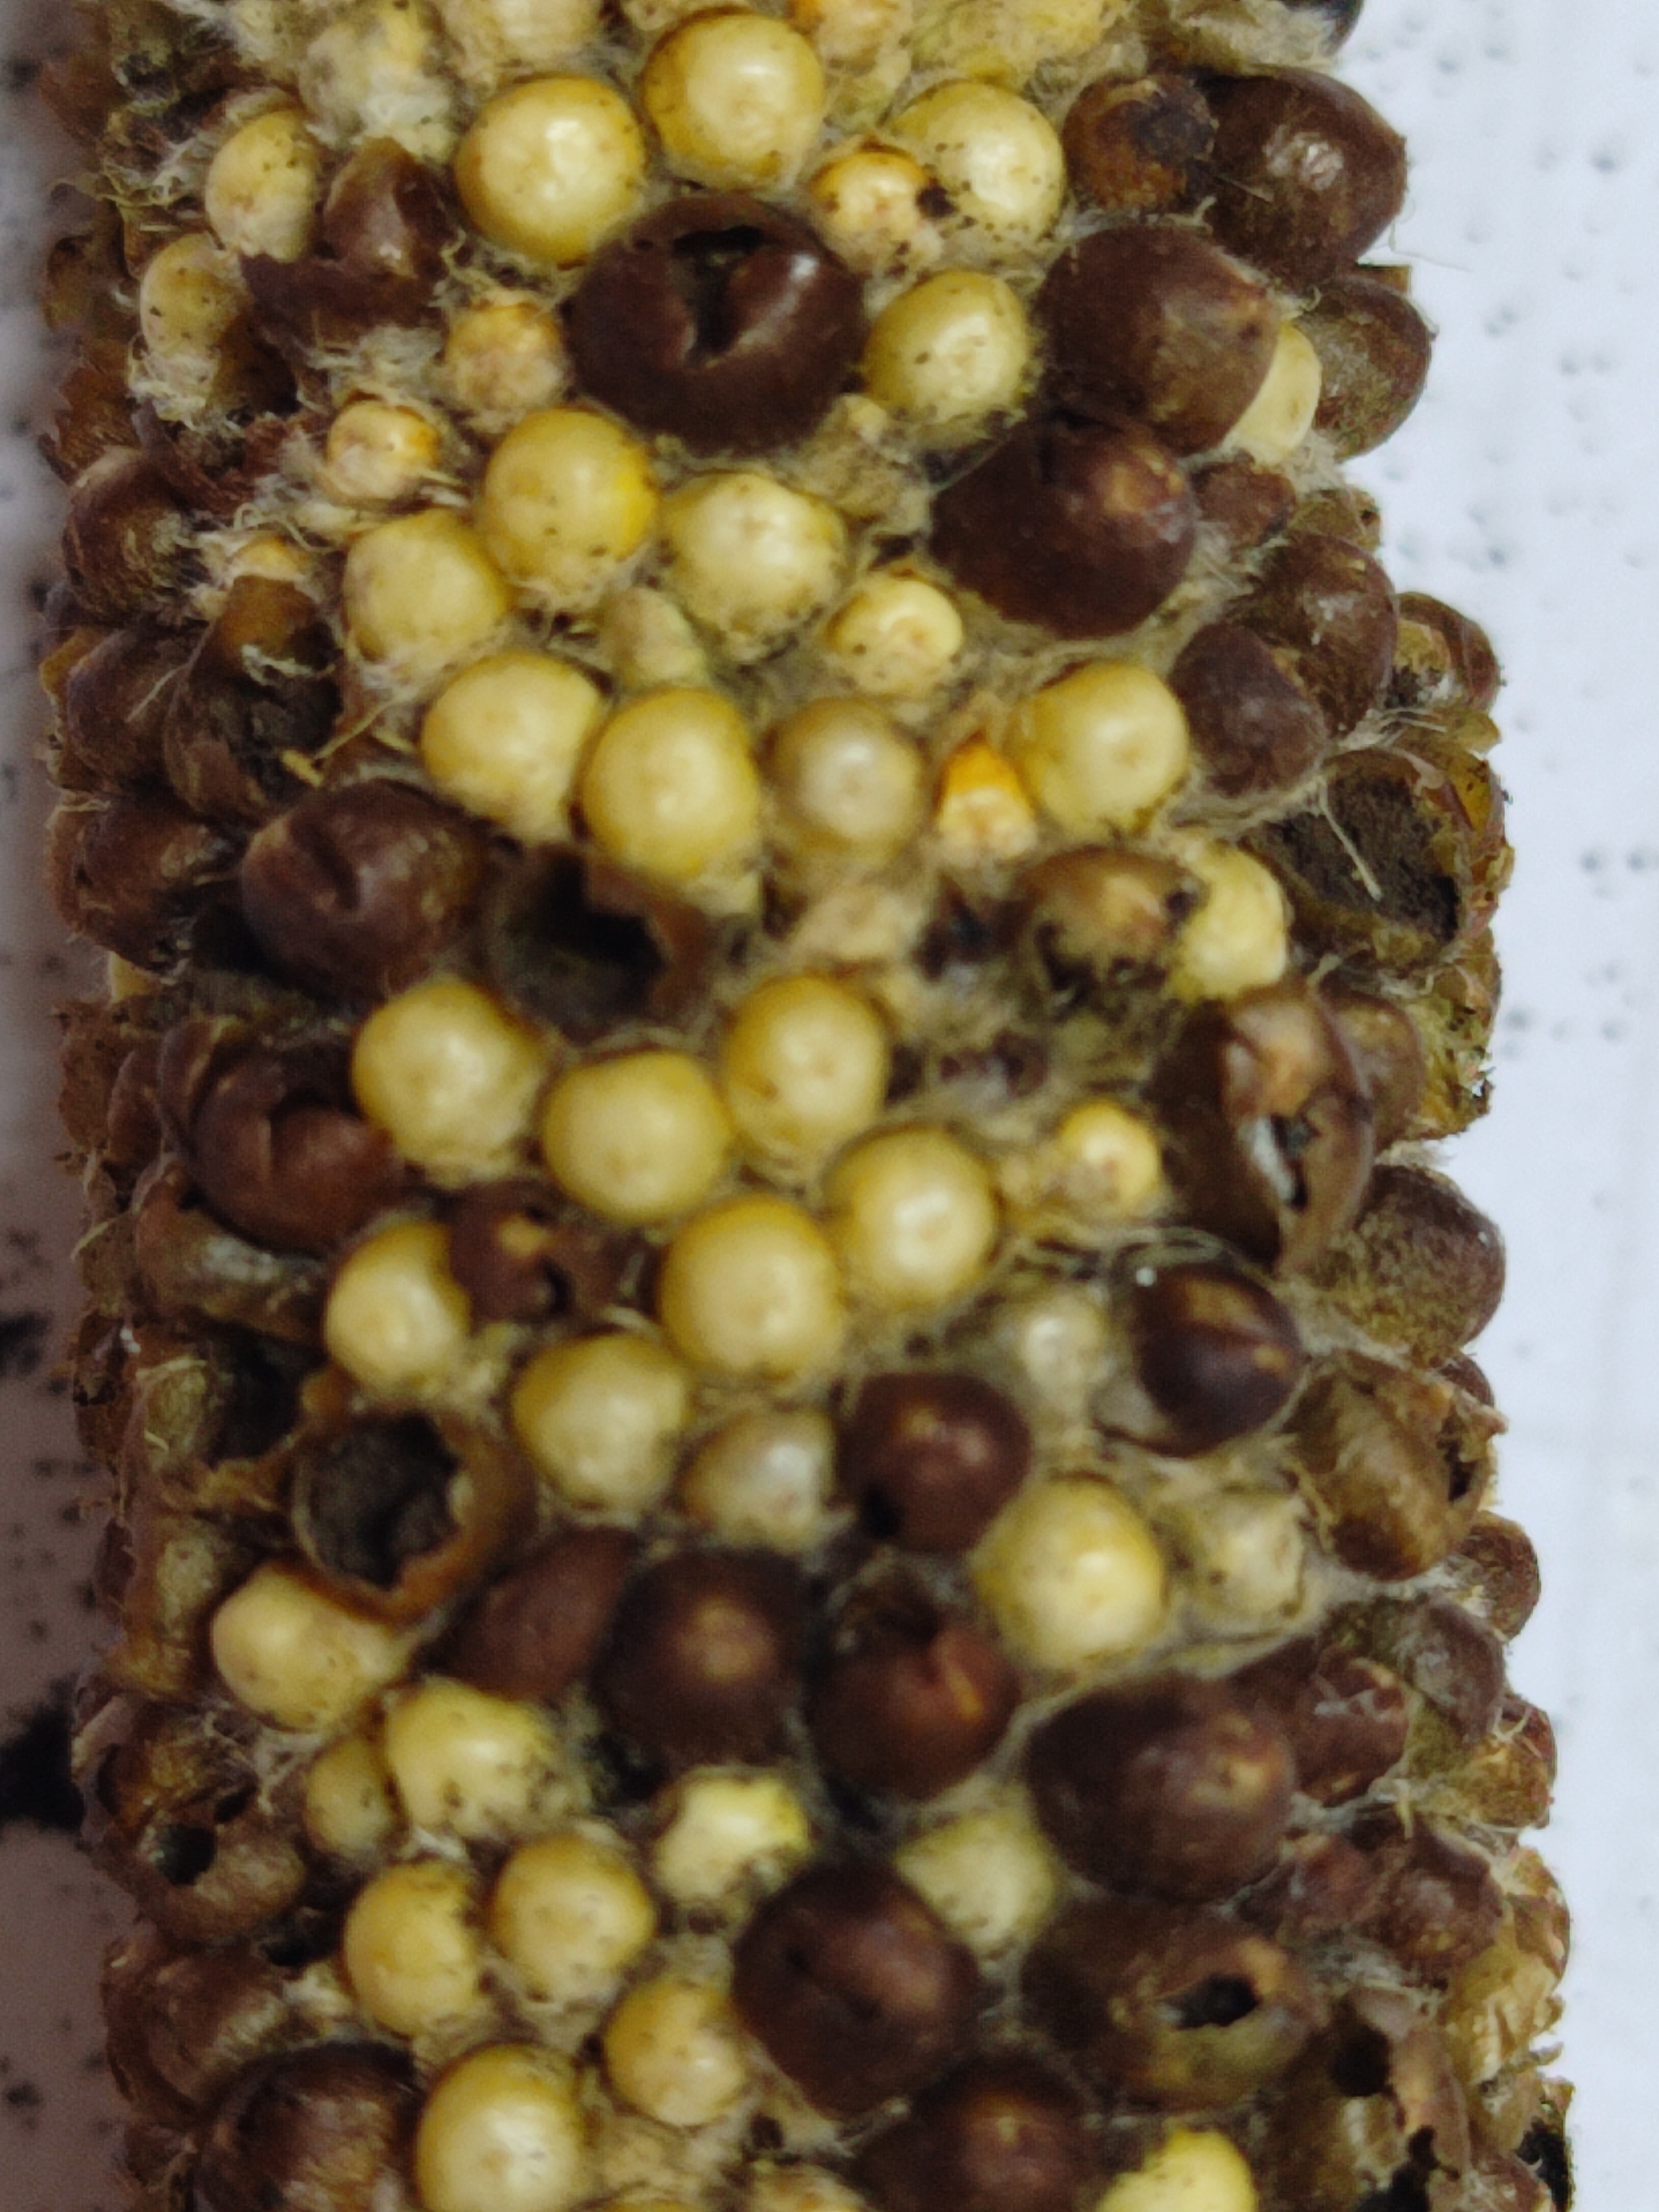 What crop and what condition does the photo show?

pearl millet, smut
